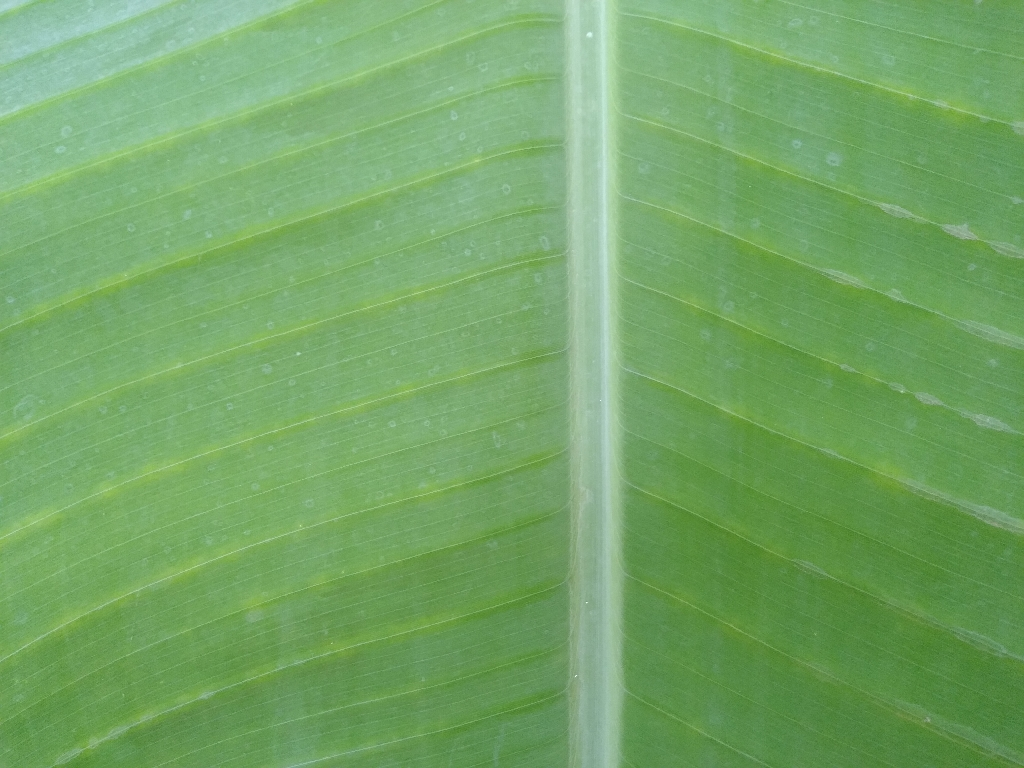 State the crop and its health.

banana, healthy
